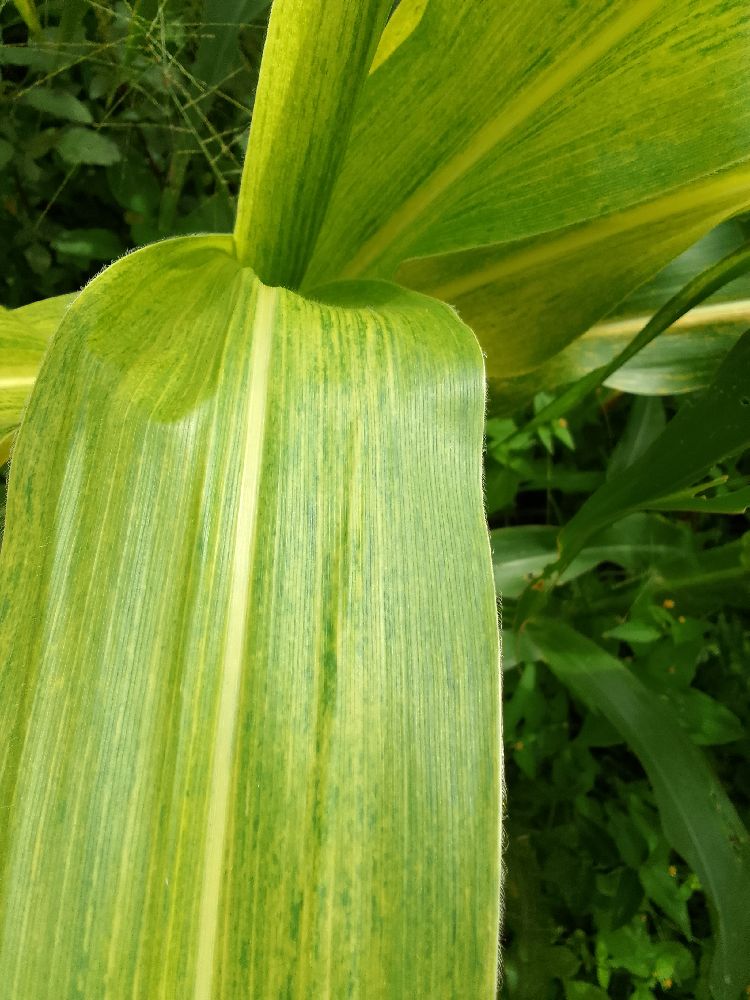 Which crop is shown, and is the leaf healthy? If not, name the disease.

maize, maize lethal necrosis
